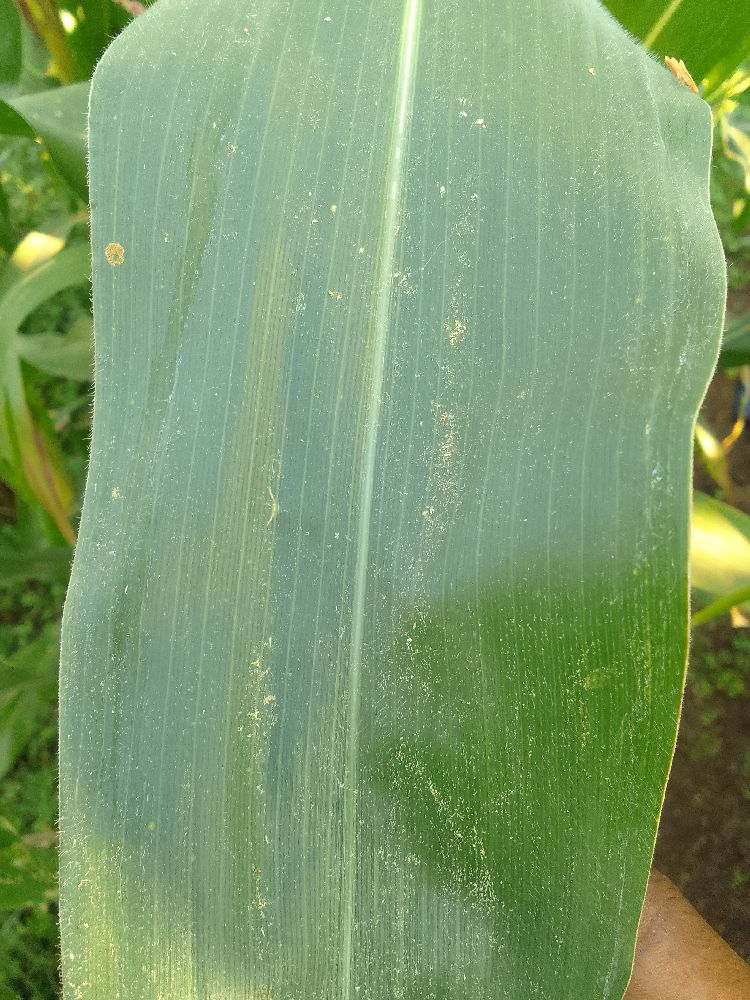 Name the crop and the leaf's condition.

maize, healthy
